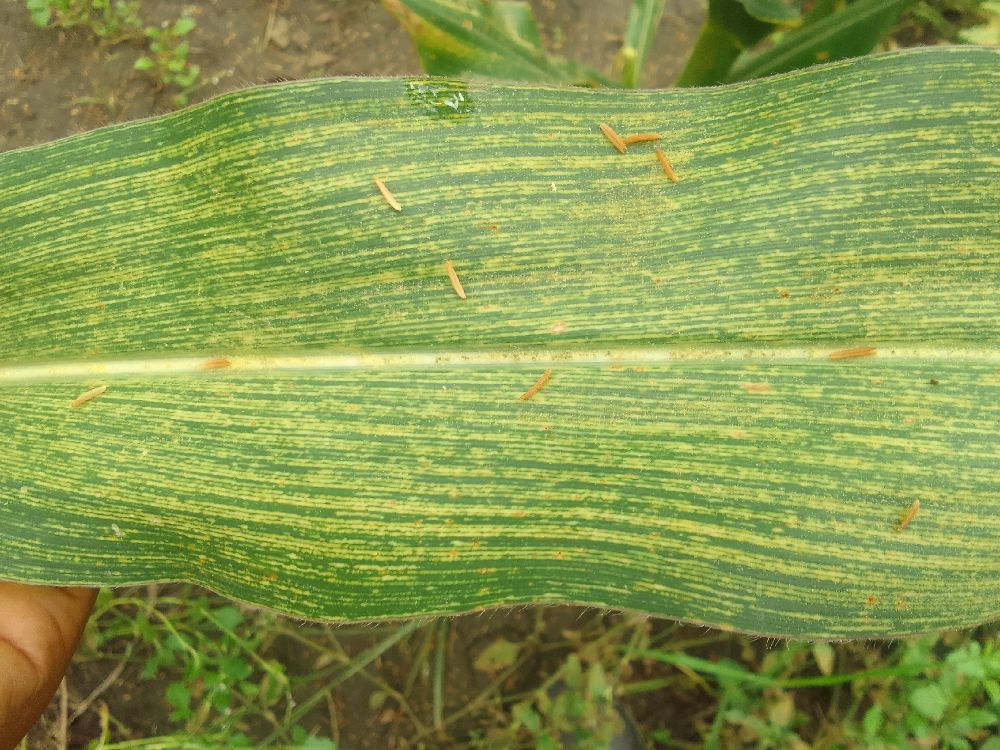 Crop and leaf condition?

maize, maize streak virus
